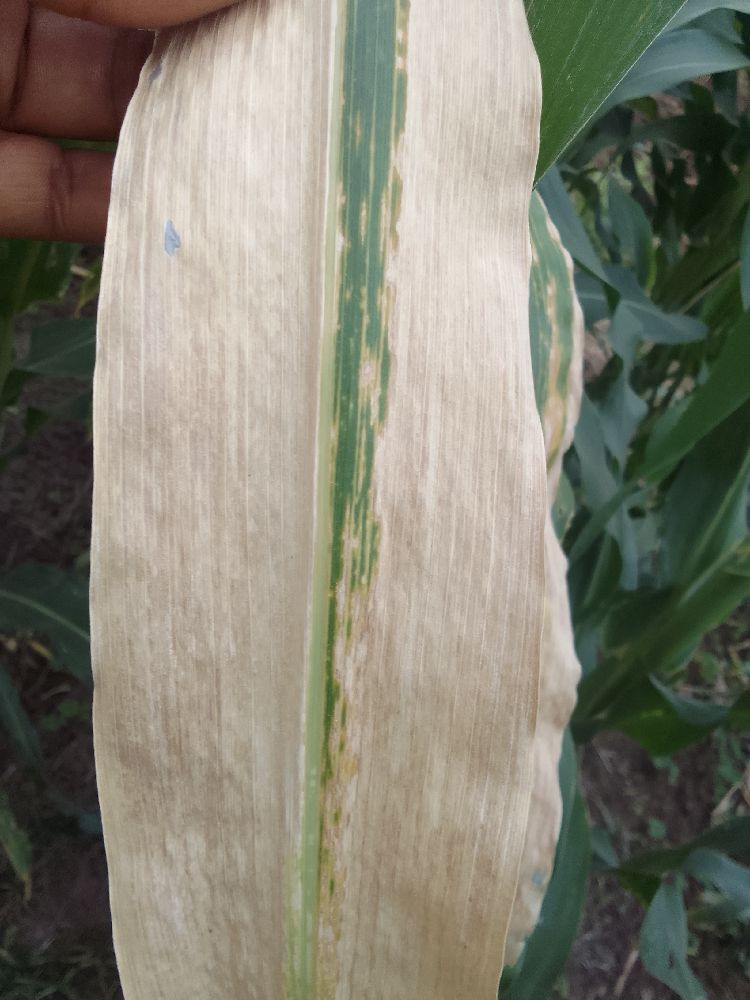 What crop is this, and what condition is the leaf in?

maize, maize lethal necrosis
